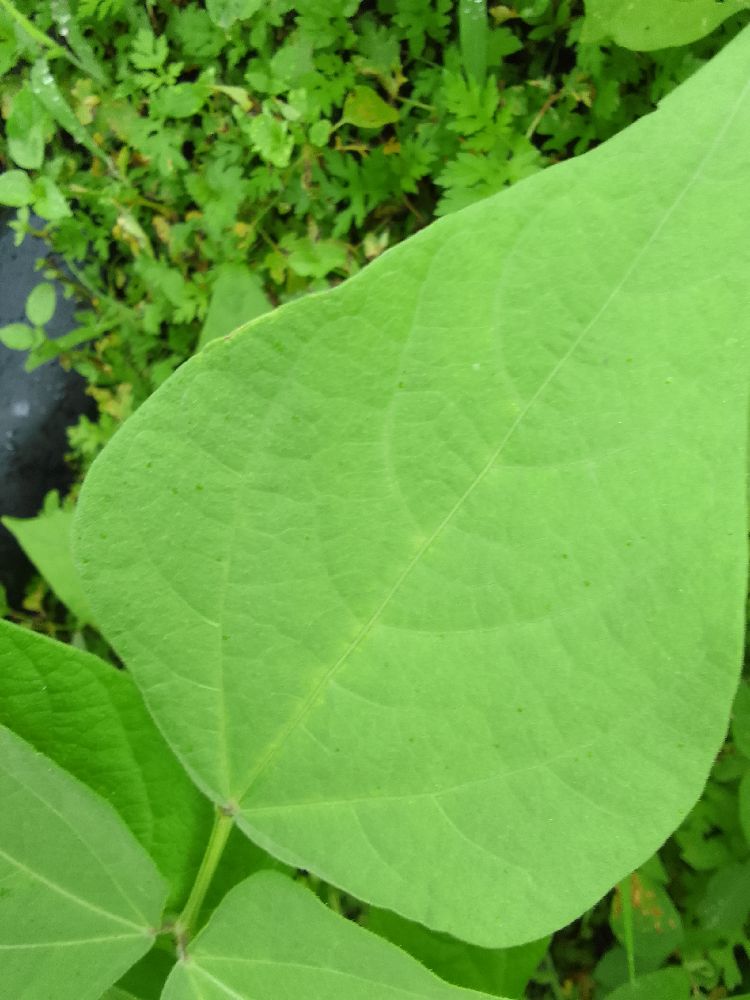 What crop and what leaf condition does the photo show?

common bean, healthy
